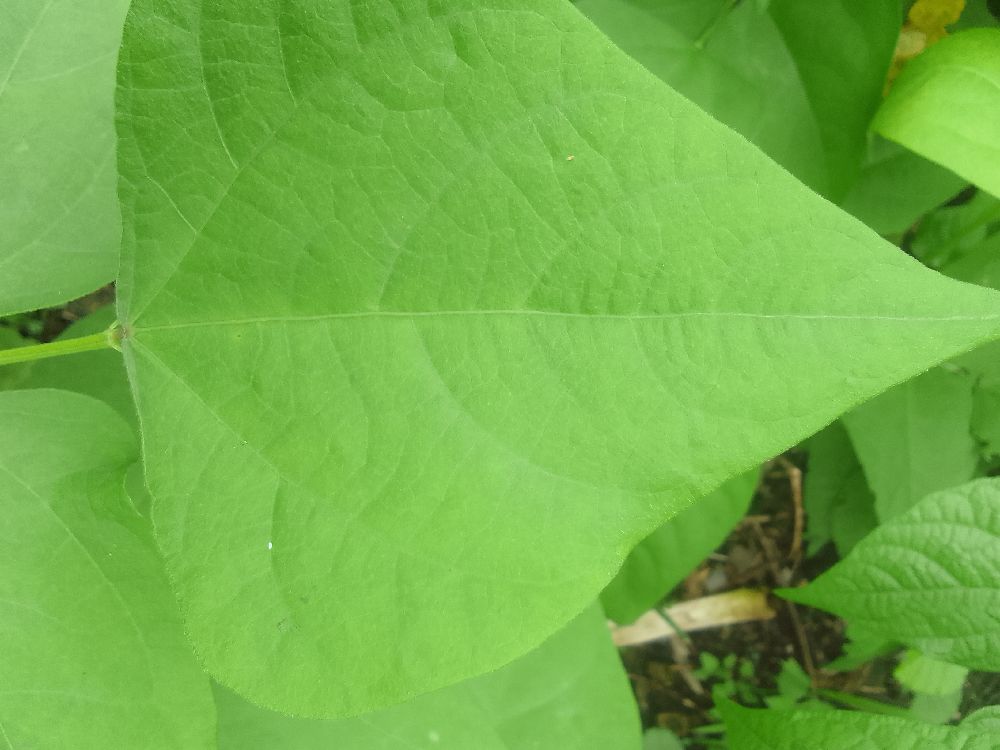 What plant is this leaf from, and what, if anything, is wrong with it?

common bean, healthy
